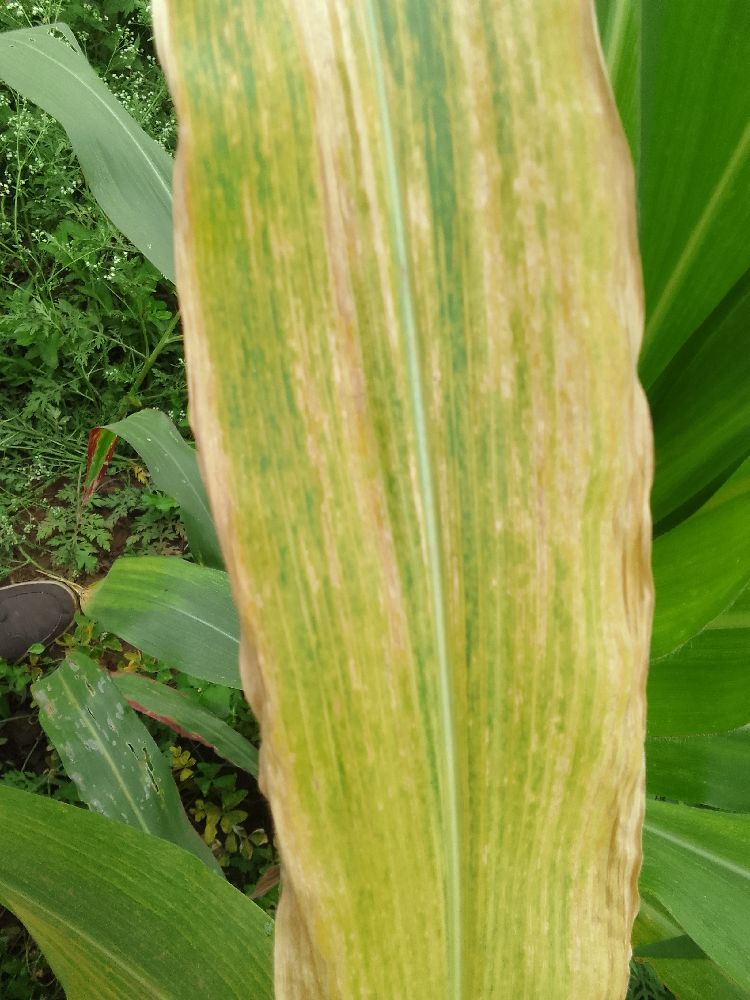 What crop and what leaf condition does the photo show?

maize, maize lethal necrosis
